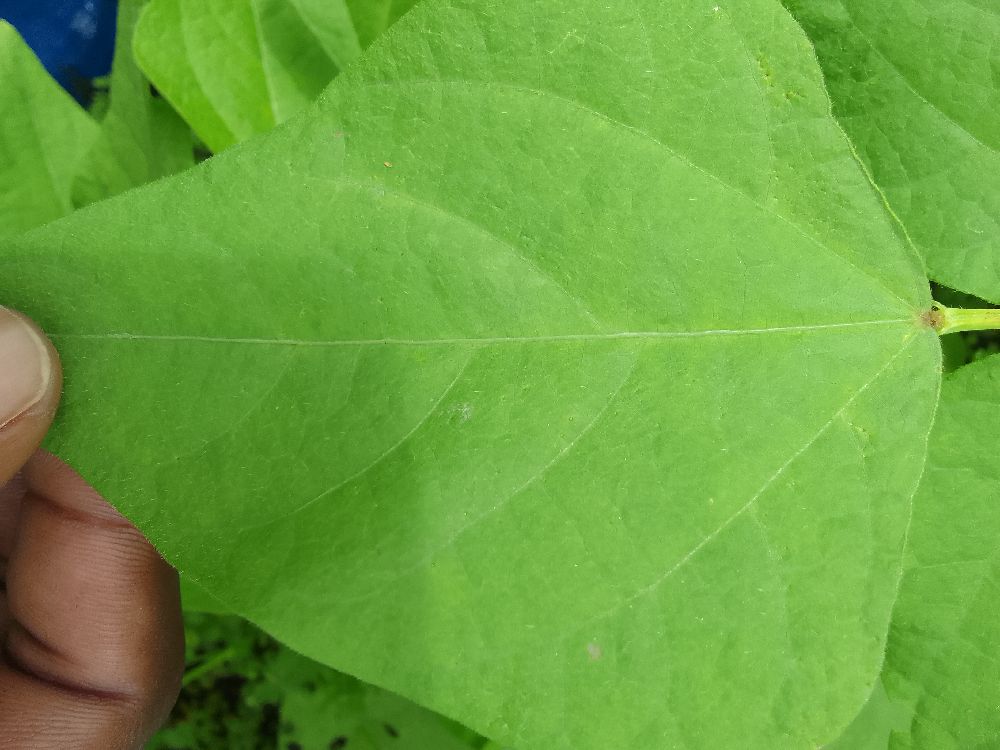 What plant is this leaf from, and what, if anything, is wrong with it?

common bean, healthy
